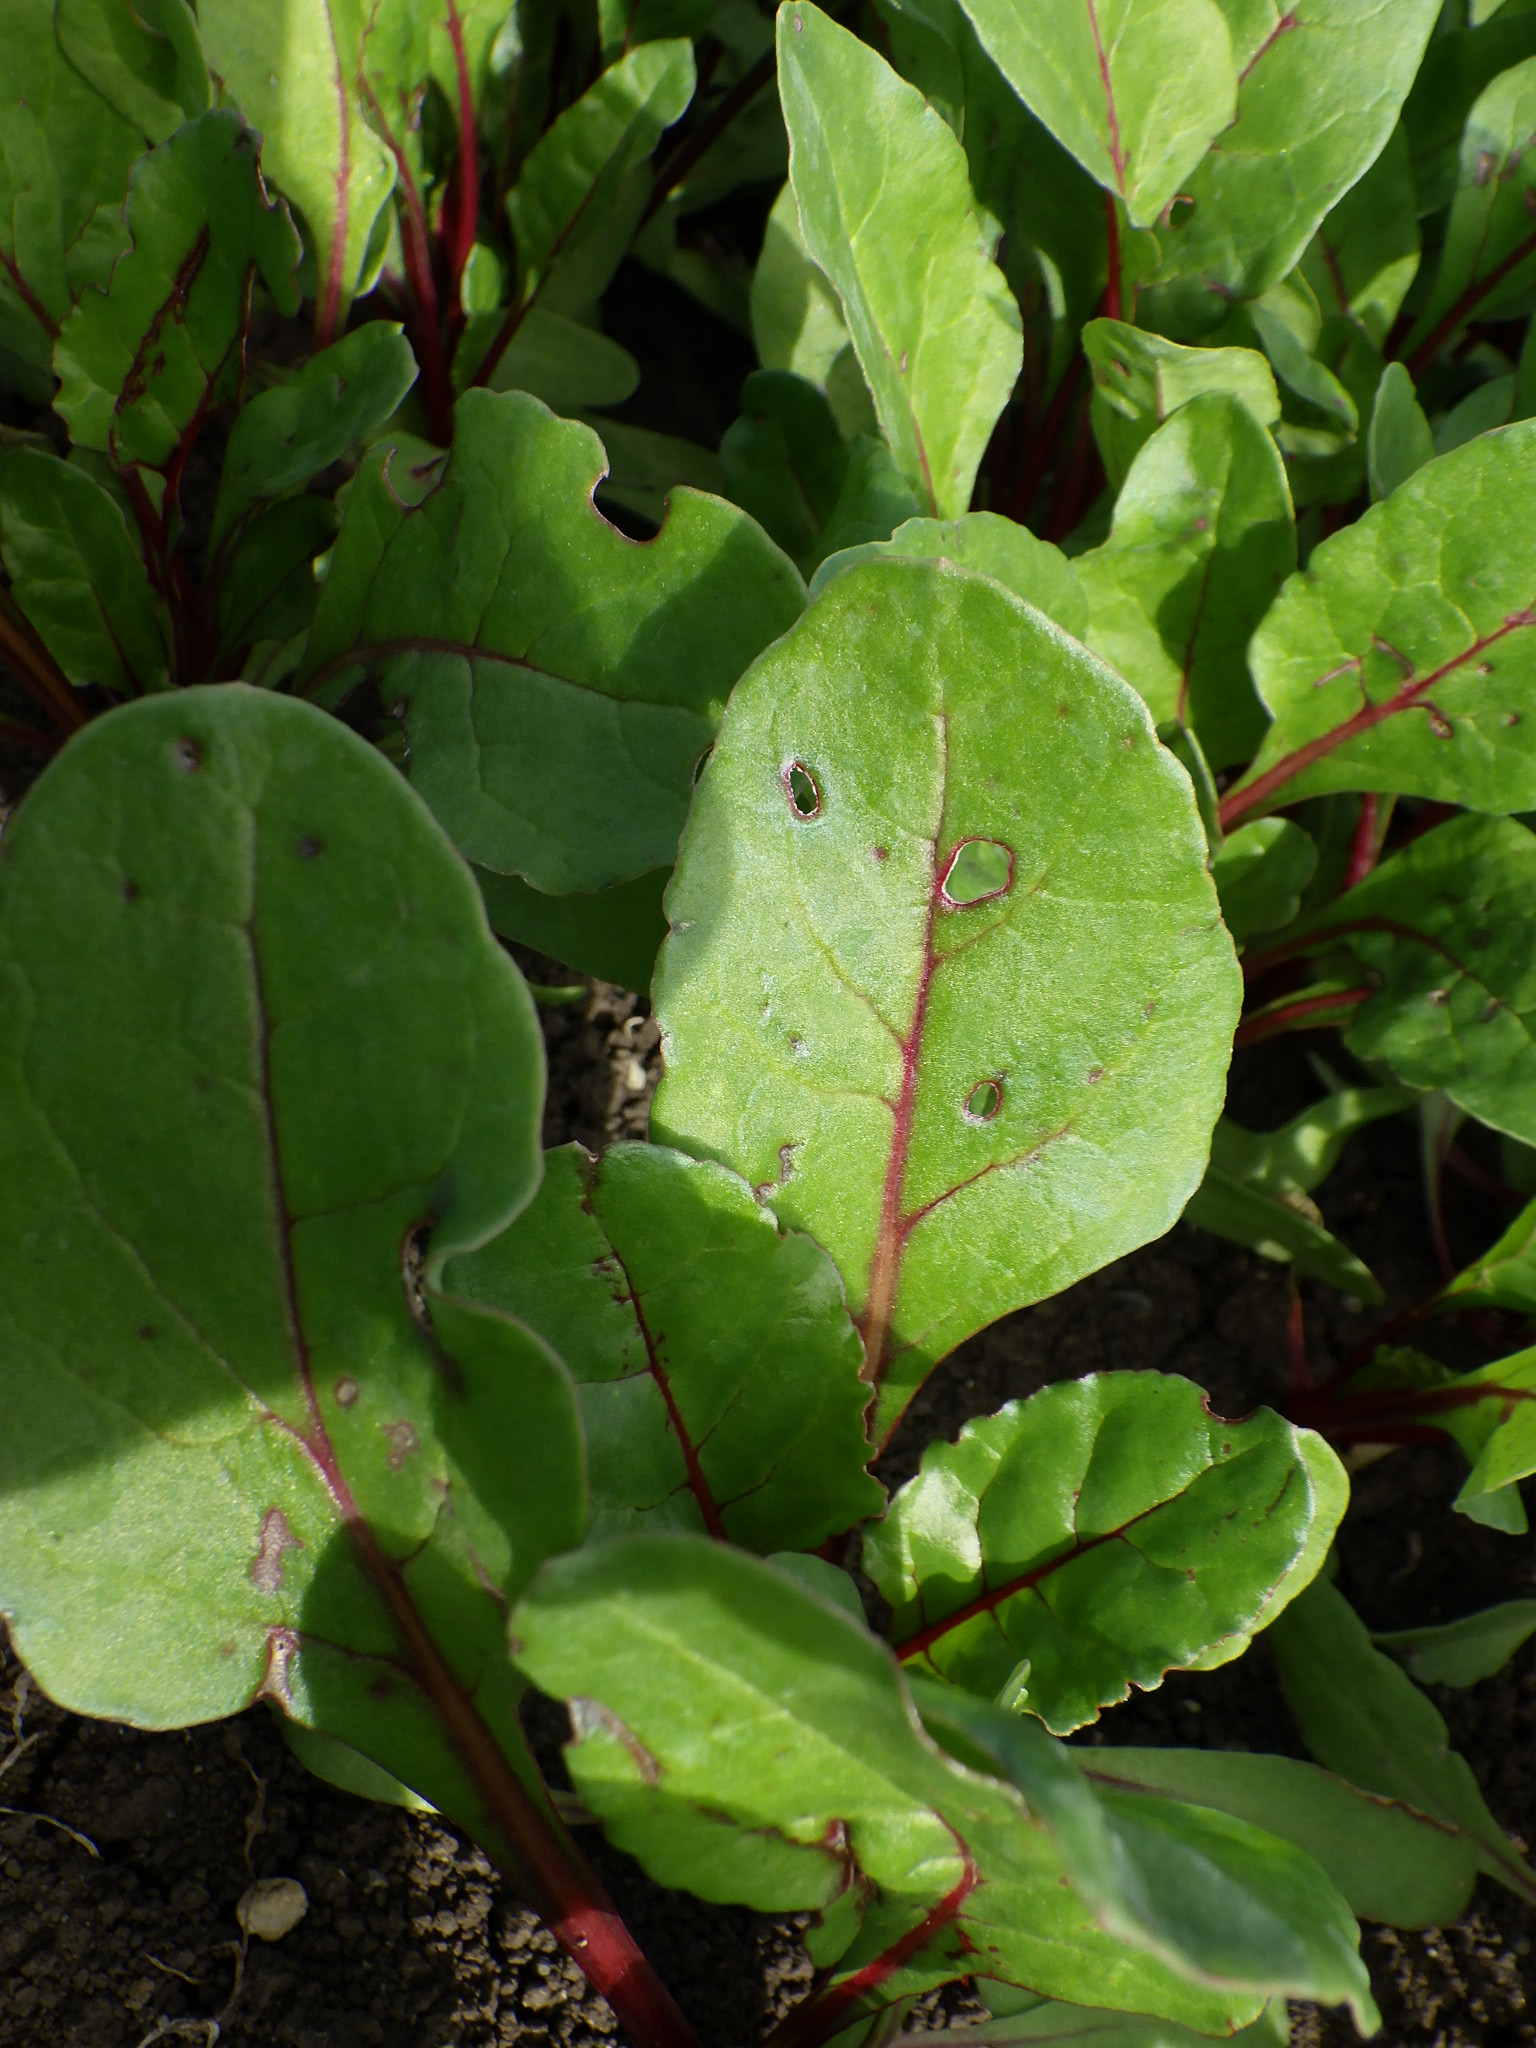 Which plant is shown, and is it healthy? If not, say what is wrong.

chard, cercospora, phytophagous
